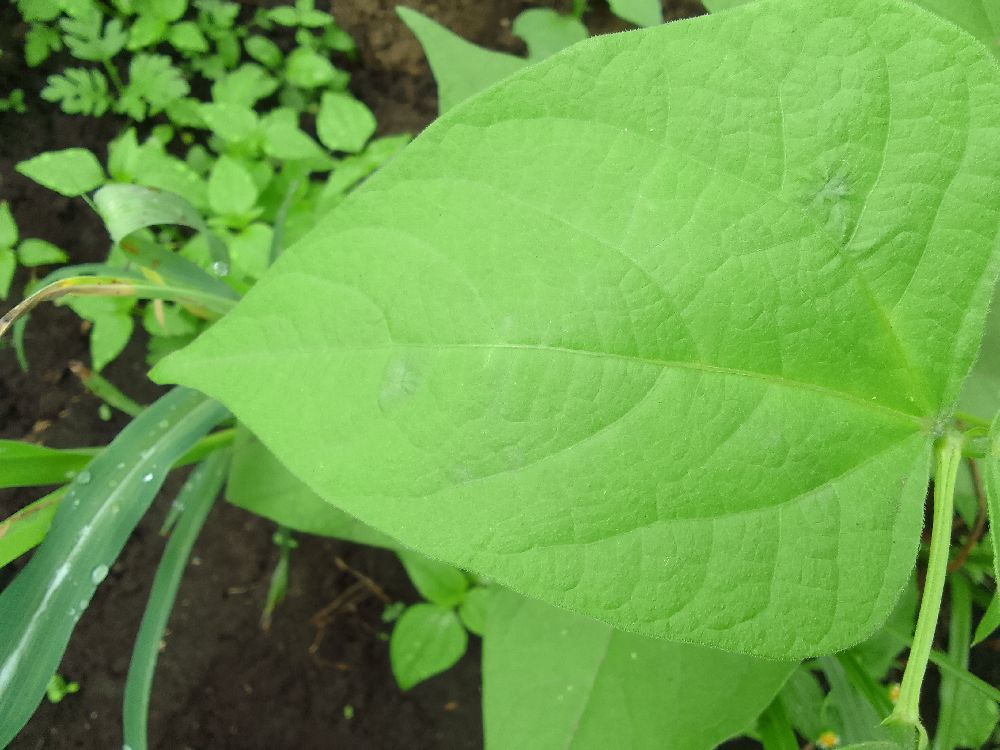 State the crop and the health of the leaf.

common bean, healthy
